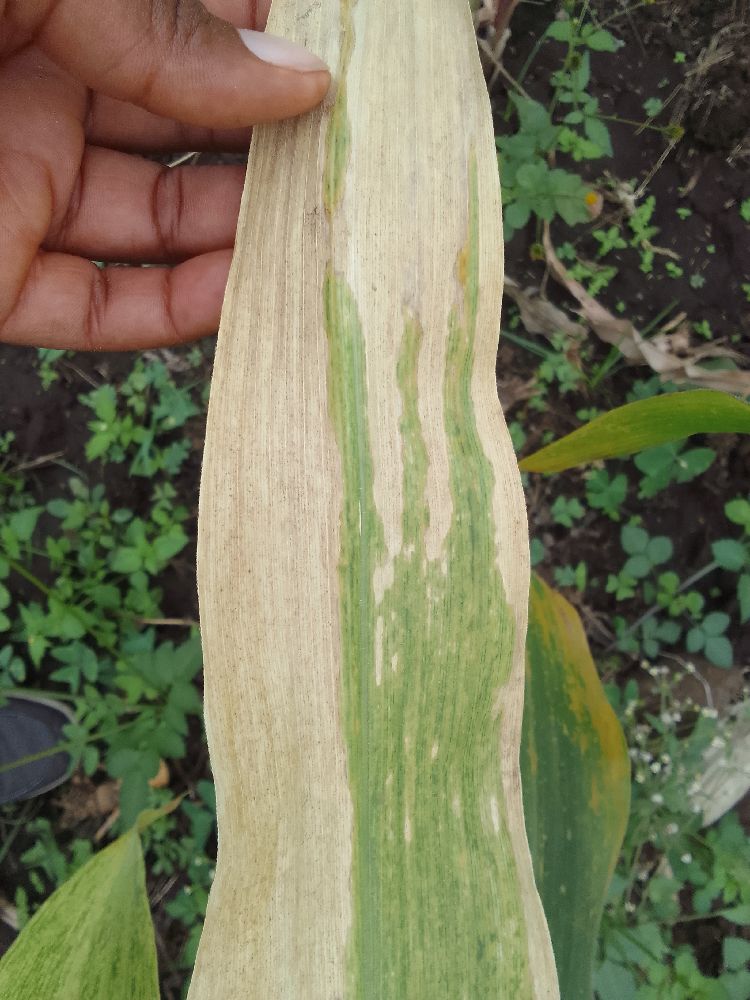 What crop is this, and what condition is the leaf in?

maize, maize lethal necrosis
